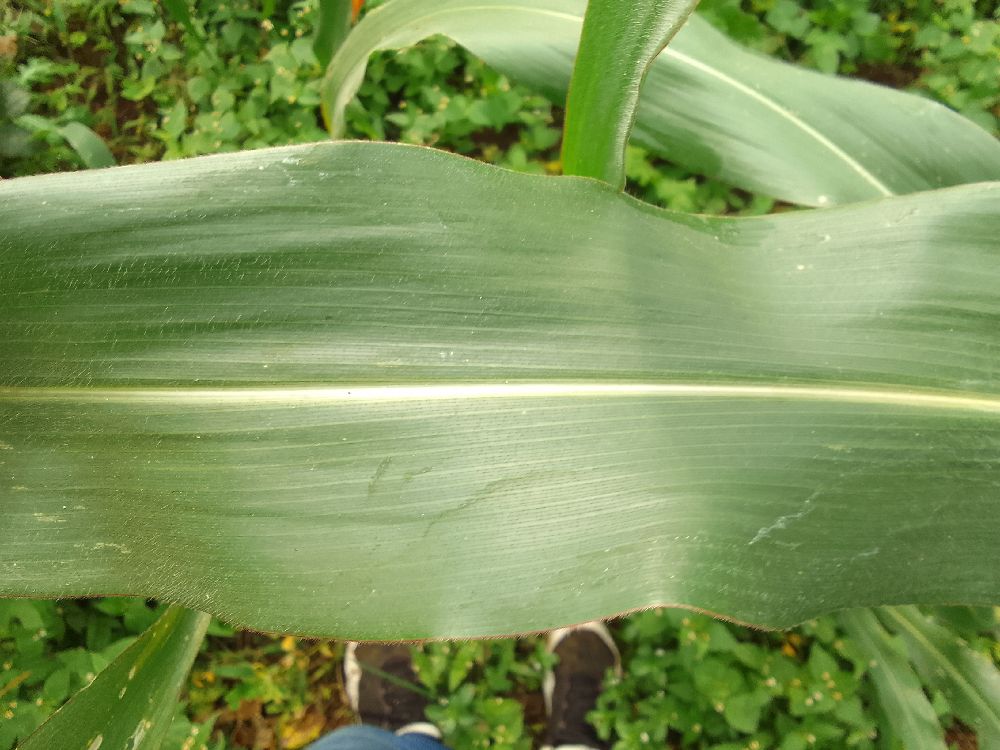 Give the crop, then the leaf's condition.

maize, healthy
